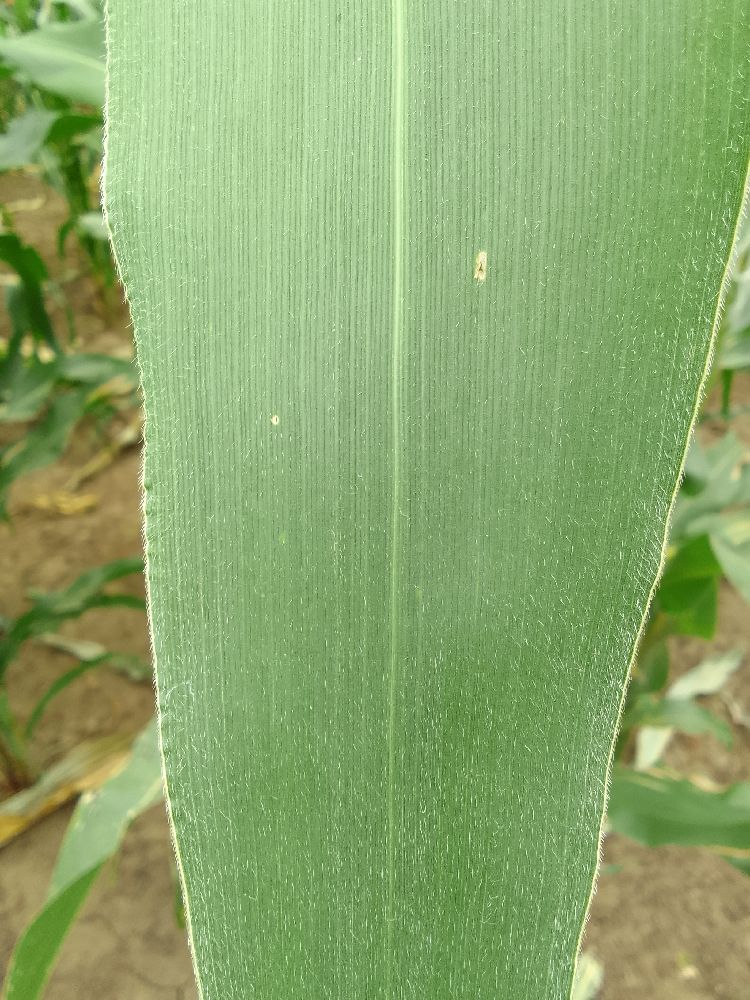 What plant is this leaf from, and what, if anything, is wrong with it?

maize, healthy
